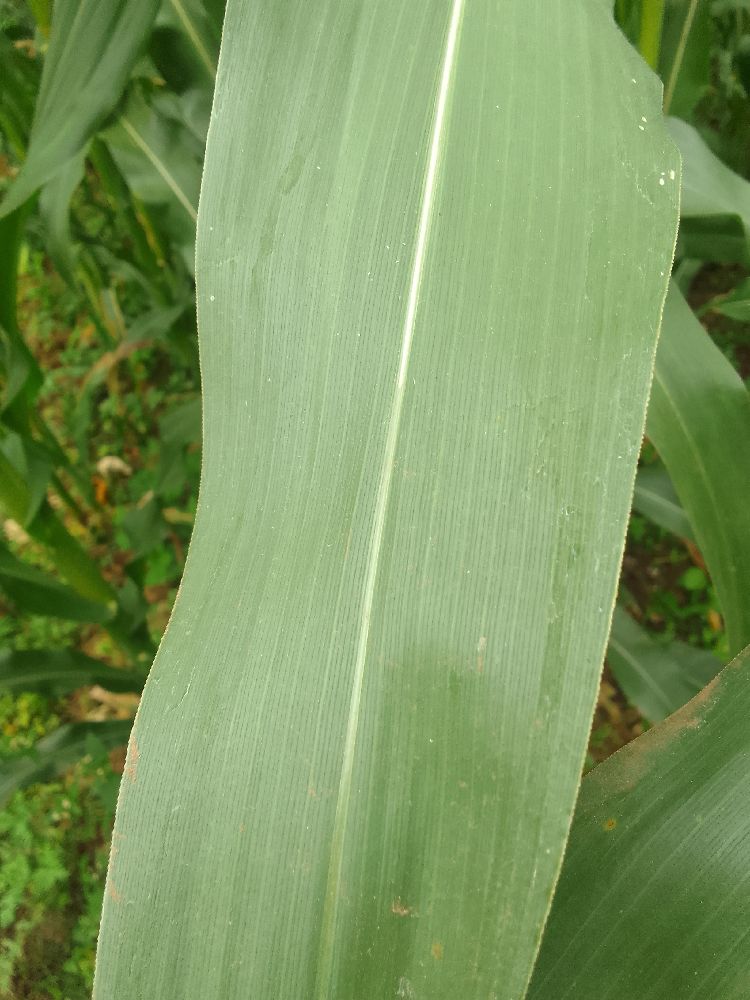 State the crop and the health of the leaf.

maize, healthy
